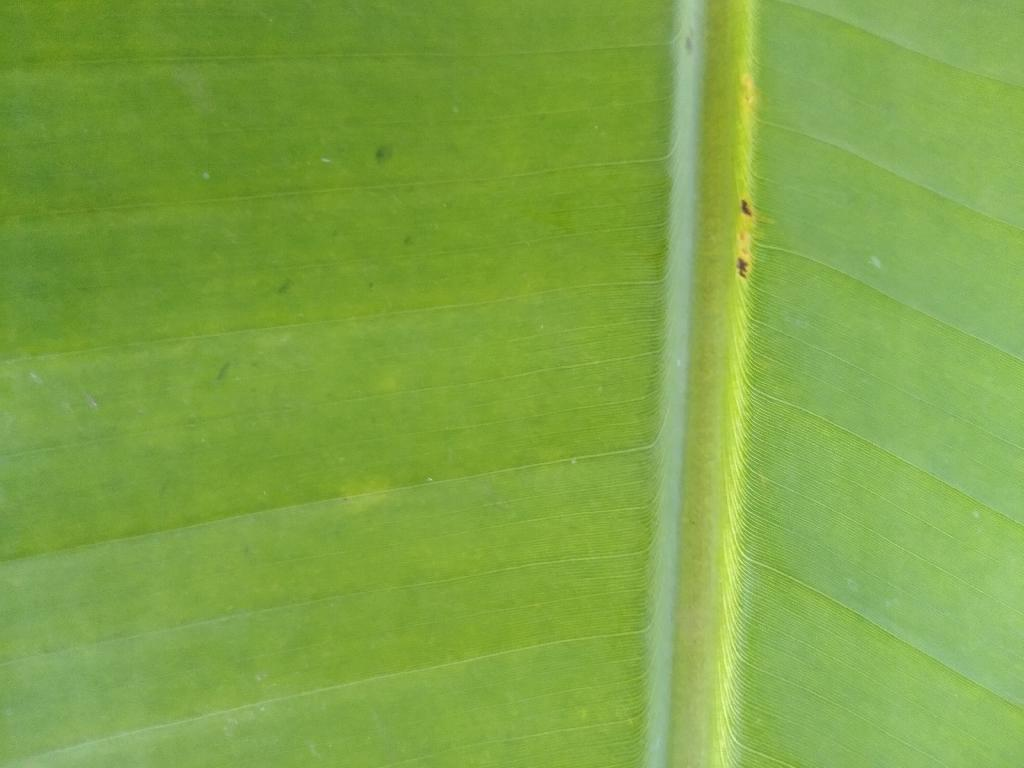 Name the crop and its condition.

banana, healthy
